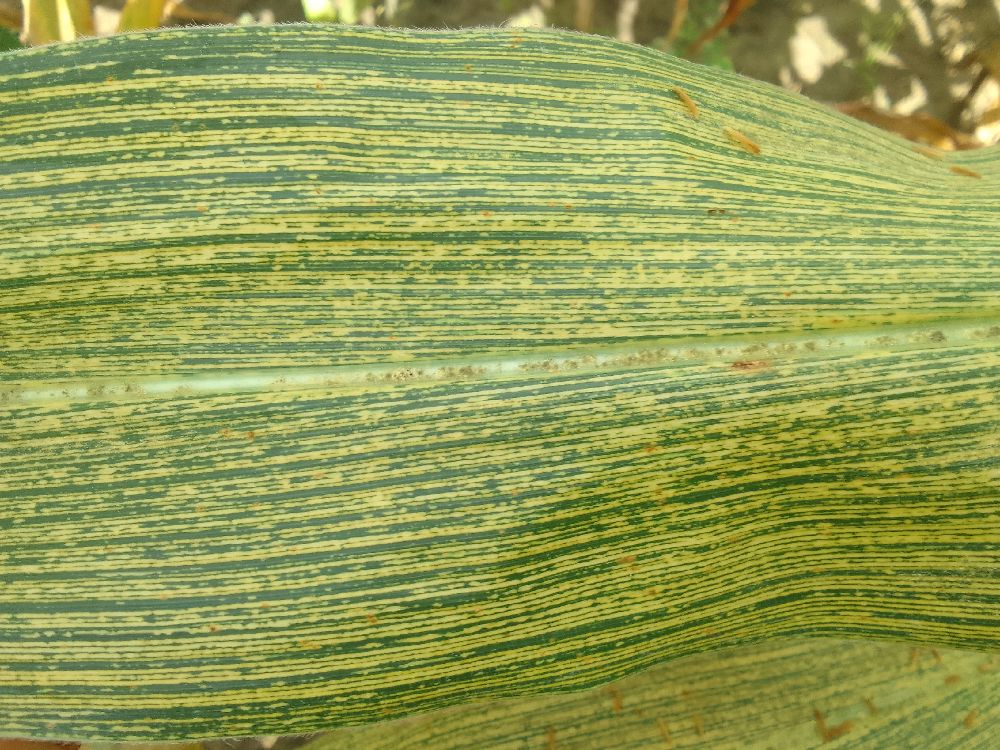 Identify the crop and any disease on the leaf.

maize, maize streak virus
